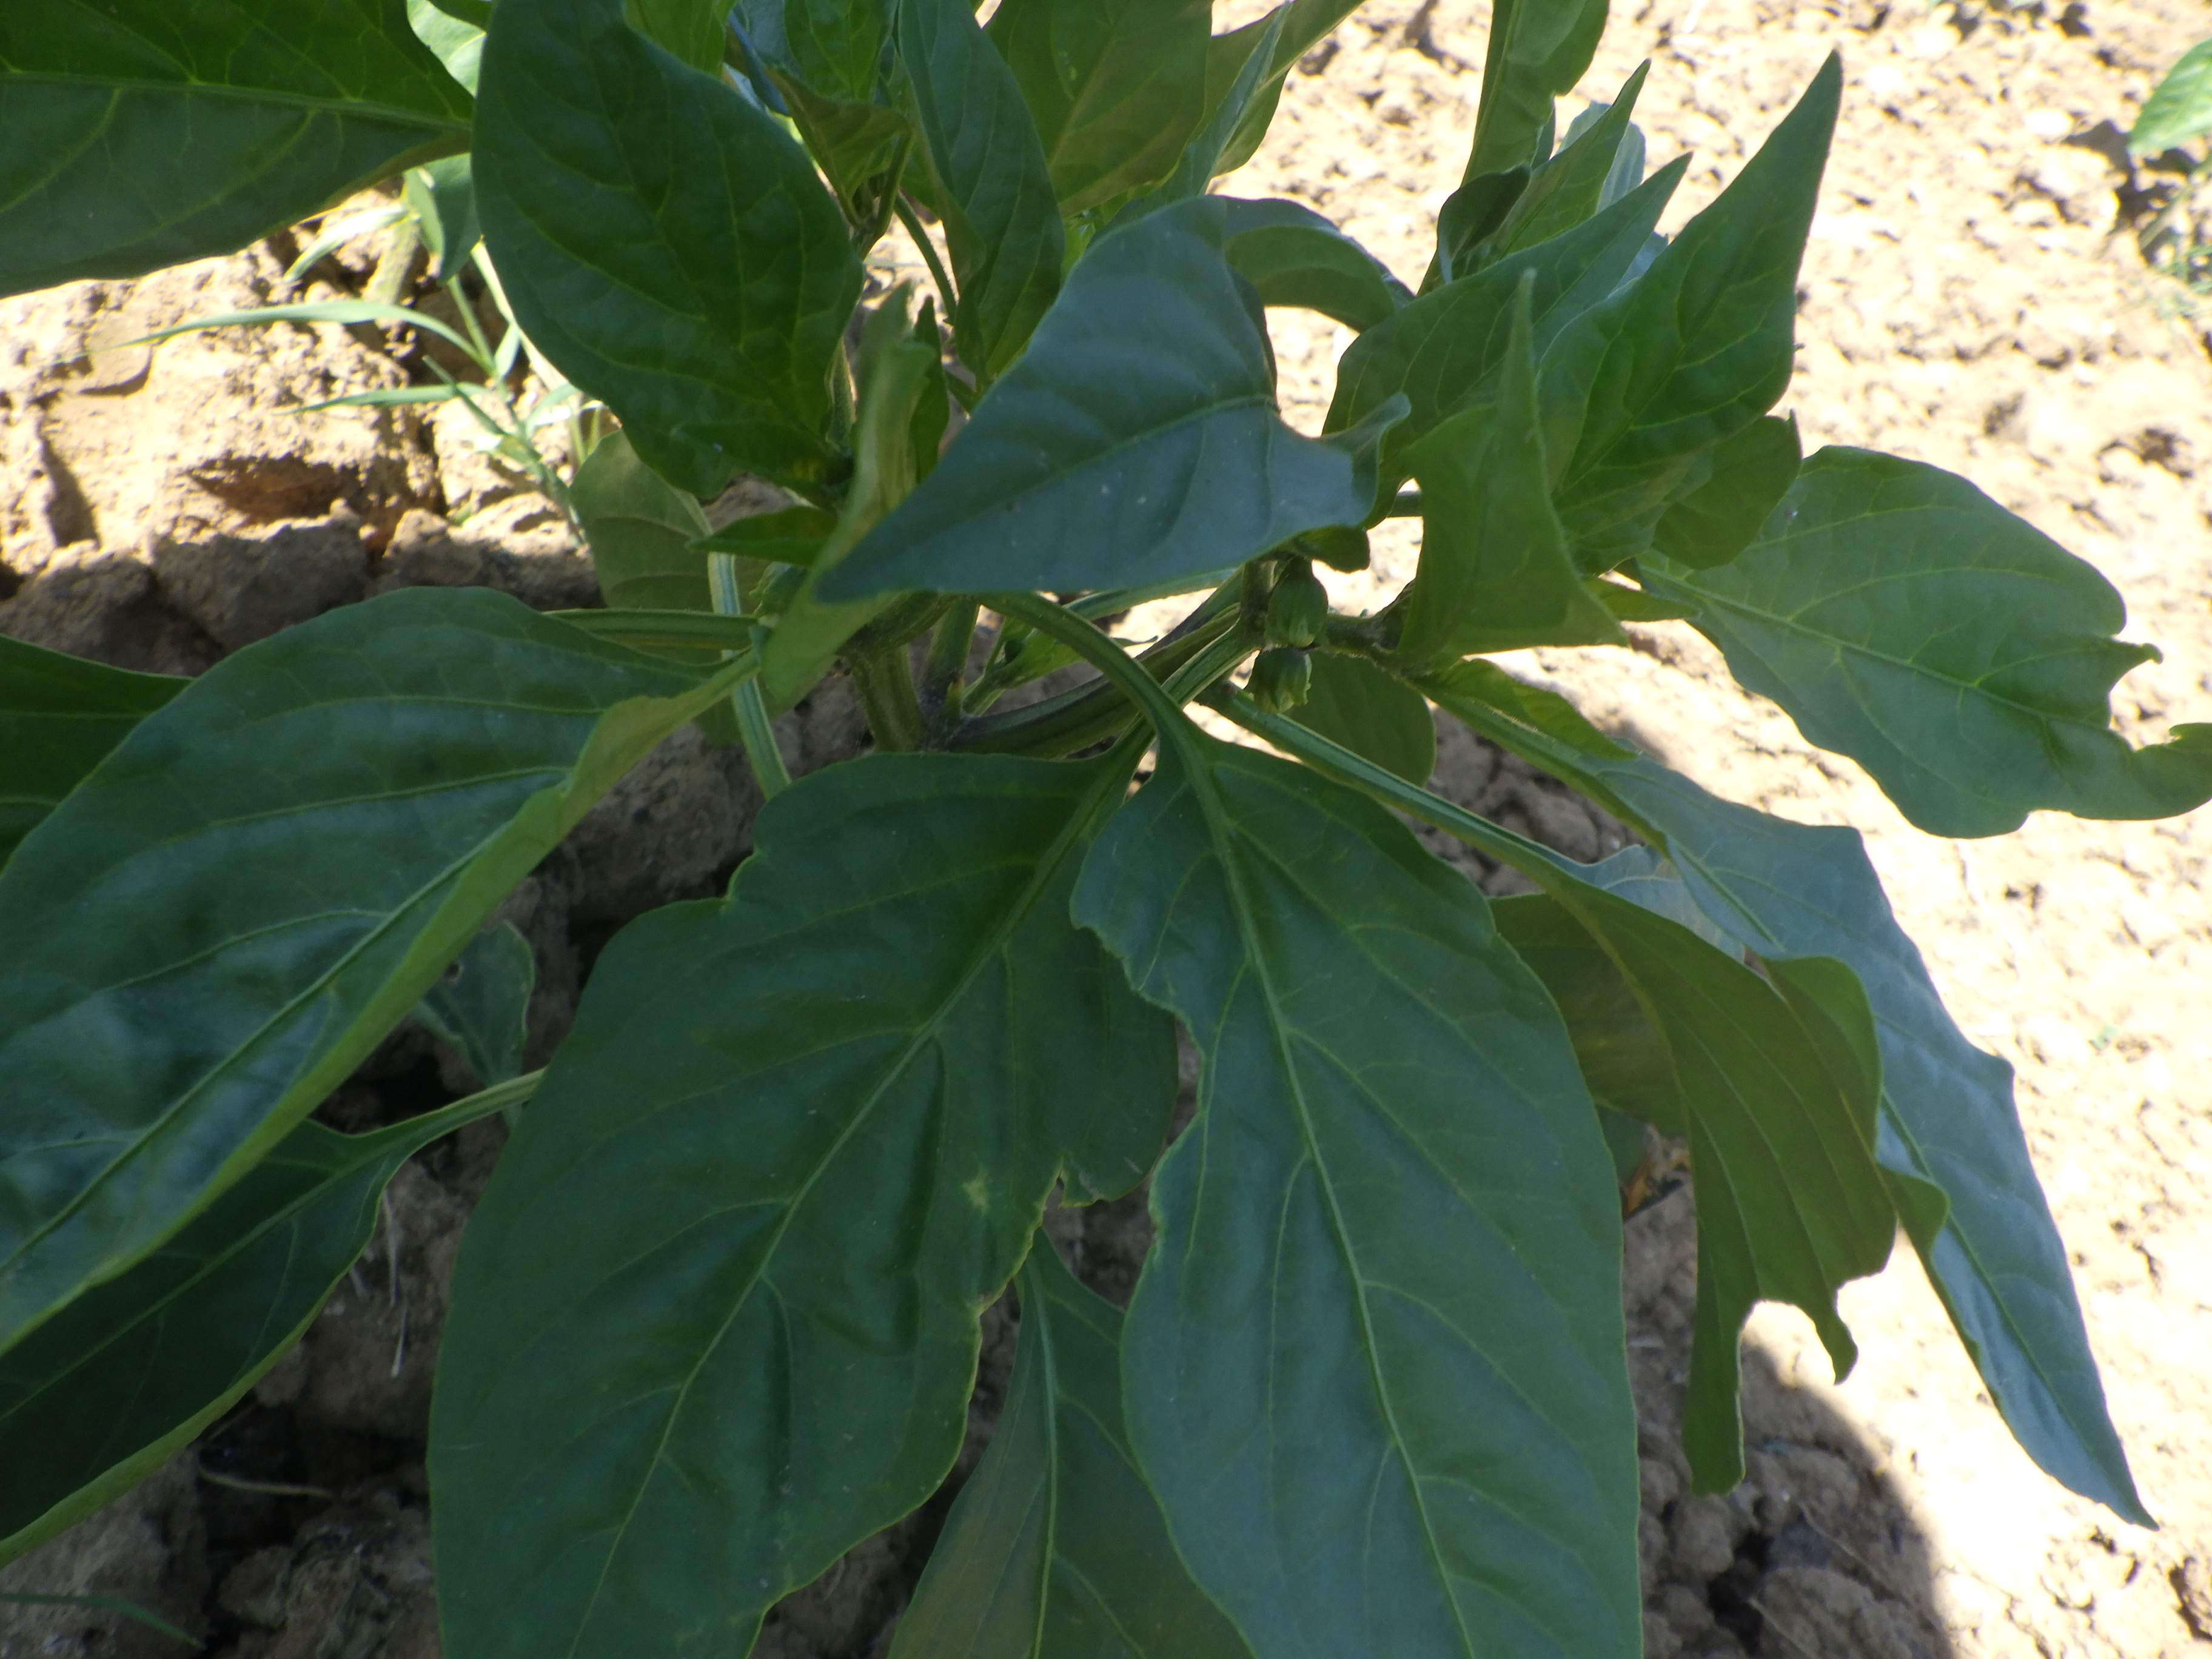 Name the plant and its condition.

chili pepper, aphids, phytophagous
